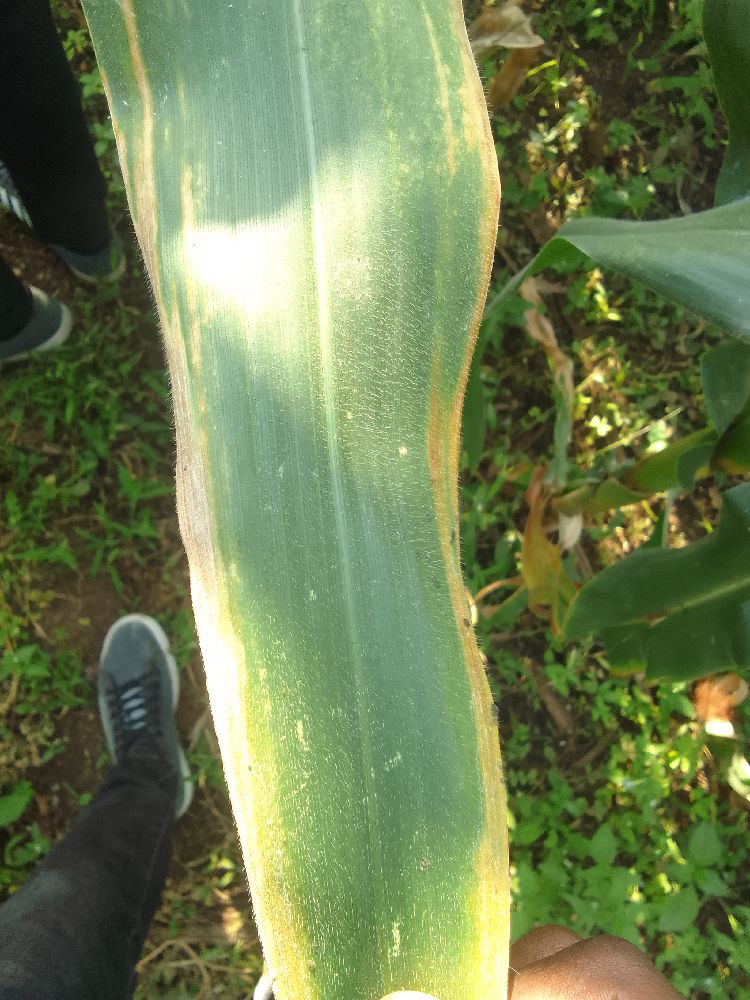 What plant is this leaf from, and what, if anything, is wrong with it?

maize, maize lethal necrosis
